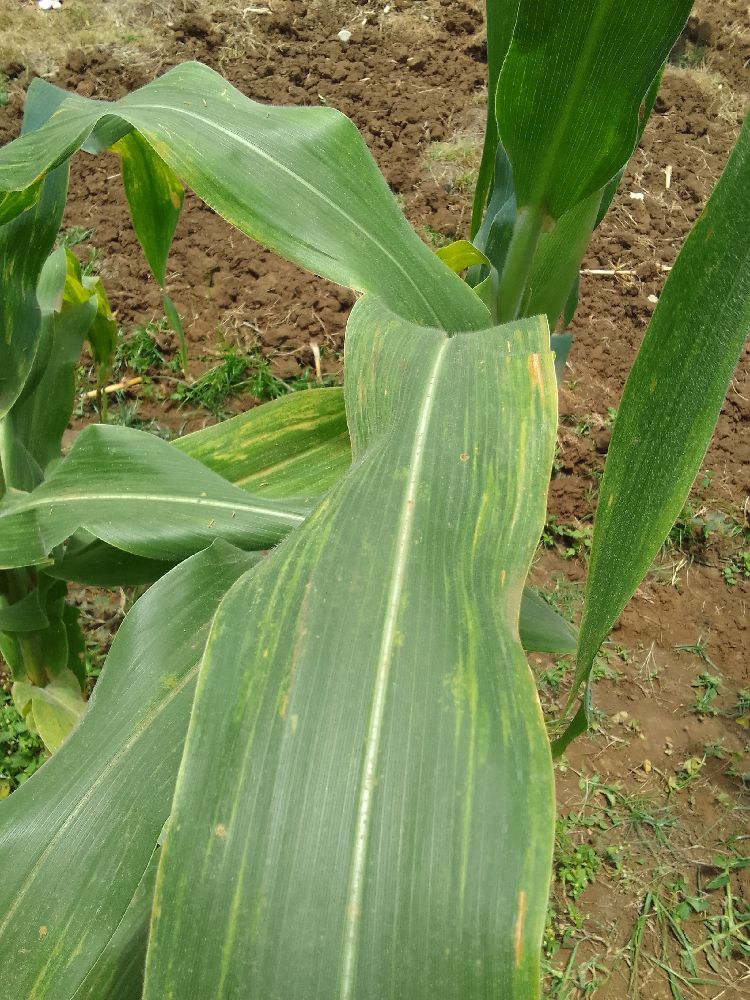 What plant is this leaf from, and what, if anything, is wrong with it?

maize, maize lethal necrosis
